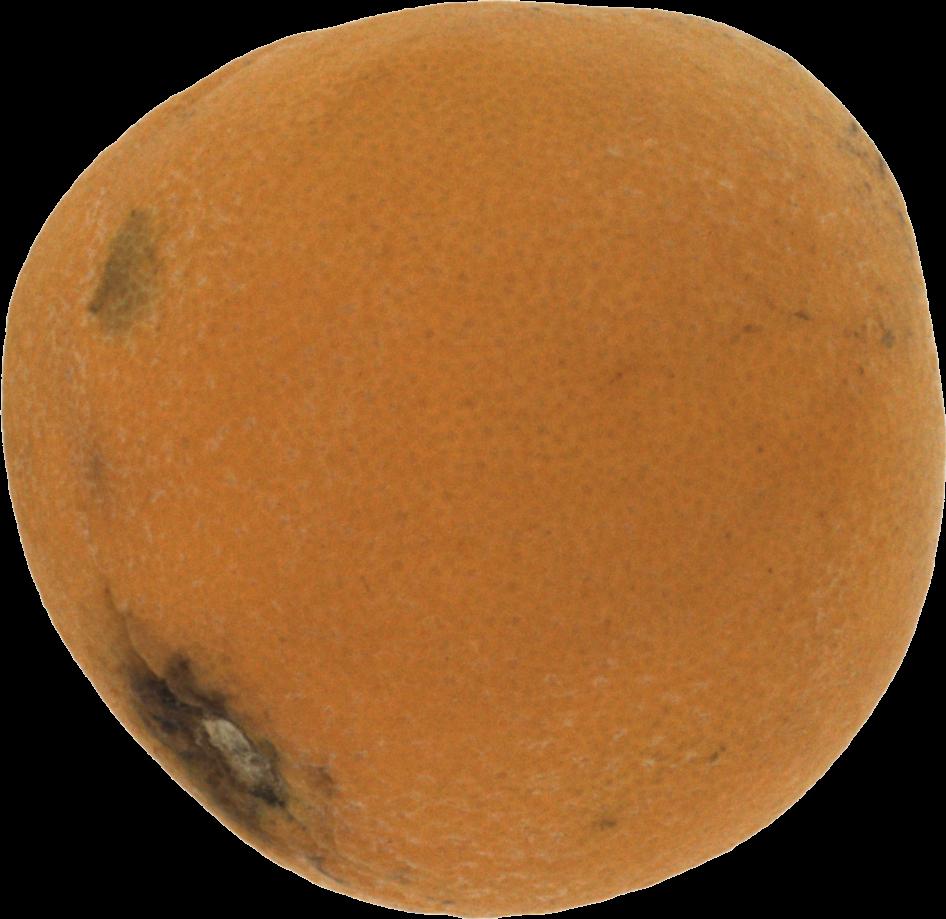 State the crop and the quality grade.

orange, bad
